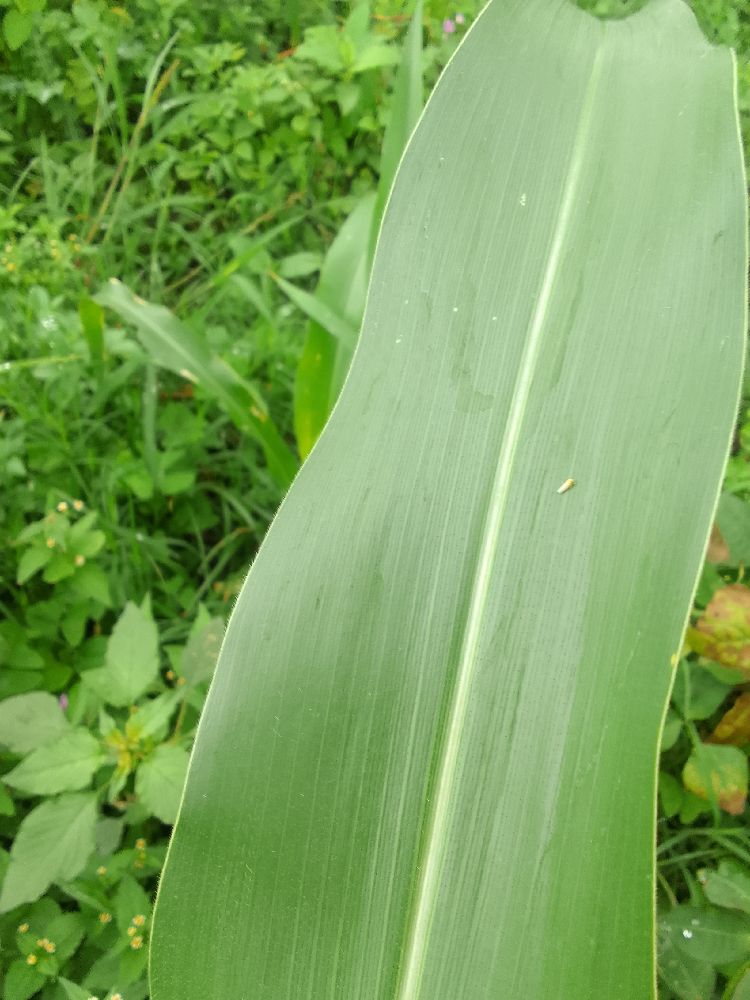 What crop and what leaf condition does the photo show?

maize, healthy
